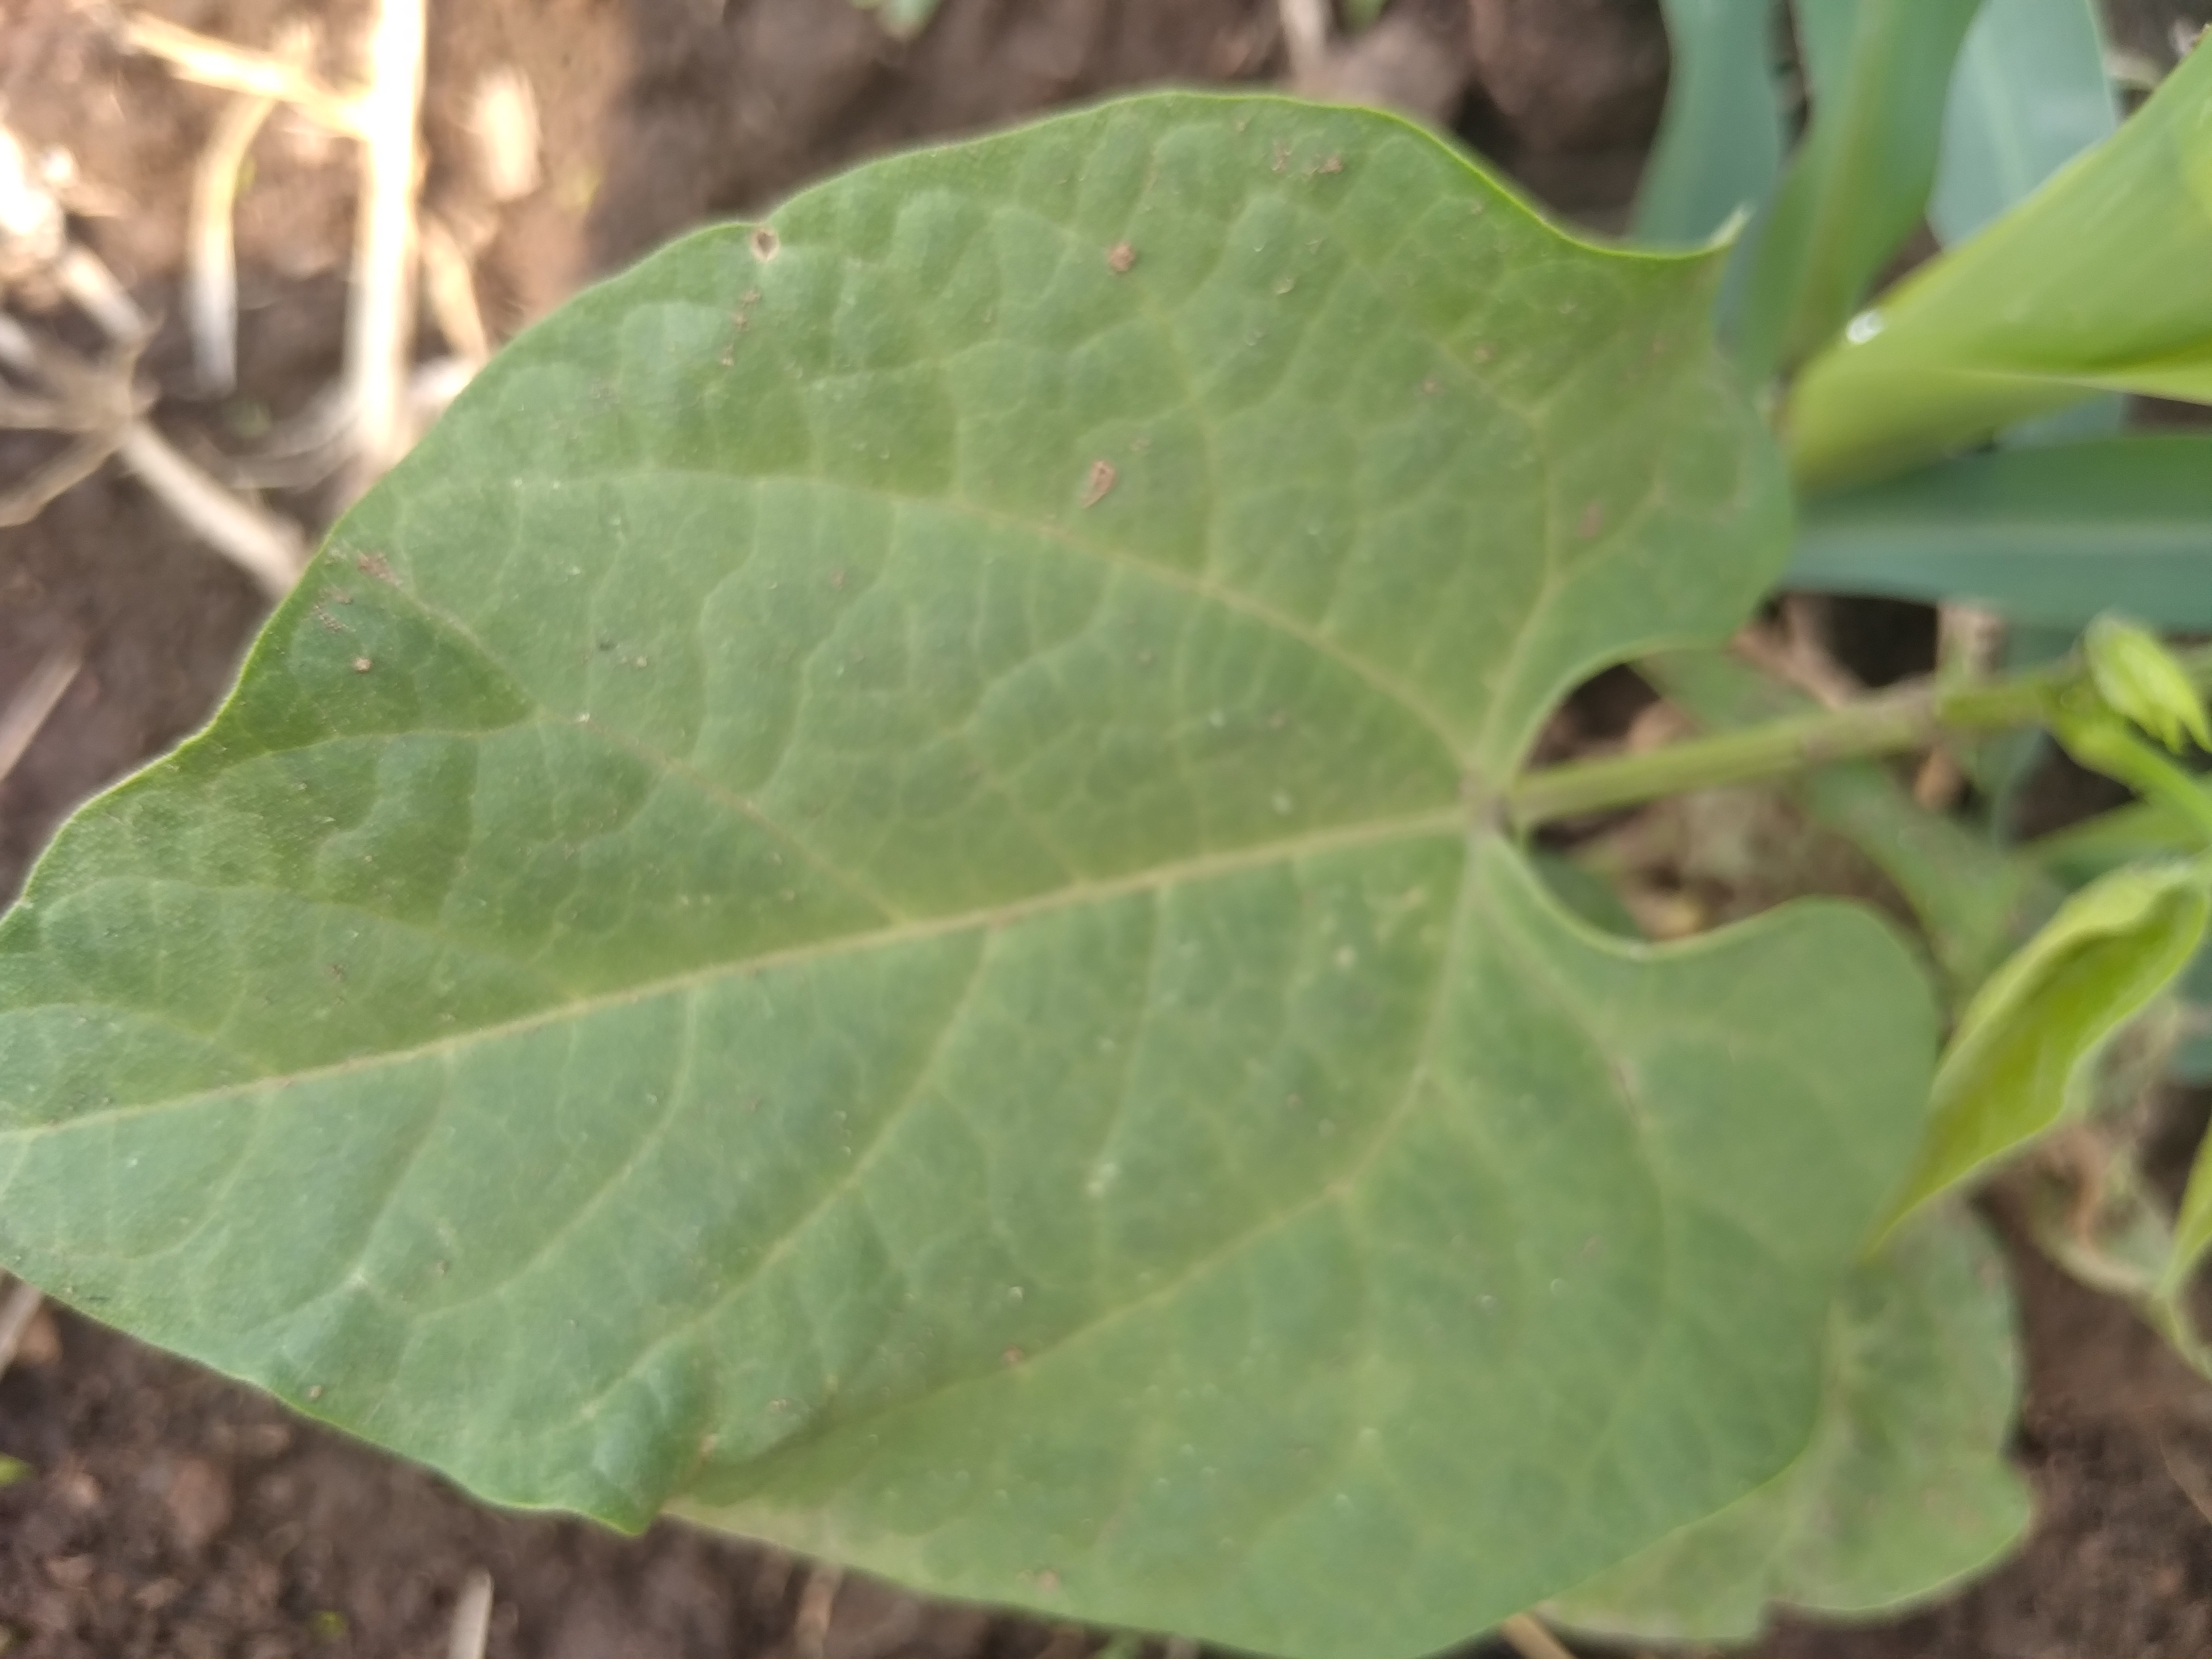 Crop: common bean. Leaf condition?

healthy
